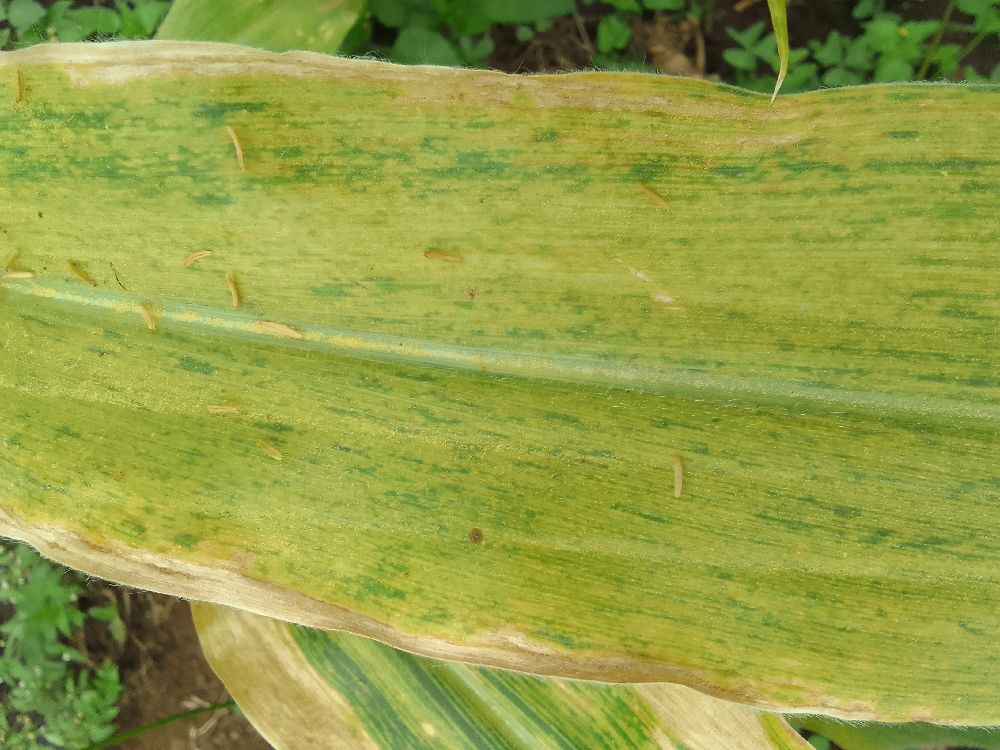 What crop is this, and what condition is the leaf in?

maize, maize lethal necrosis
